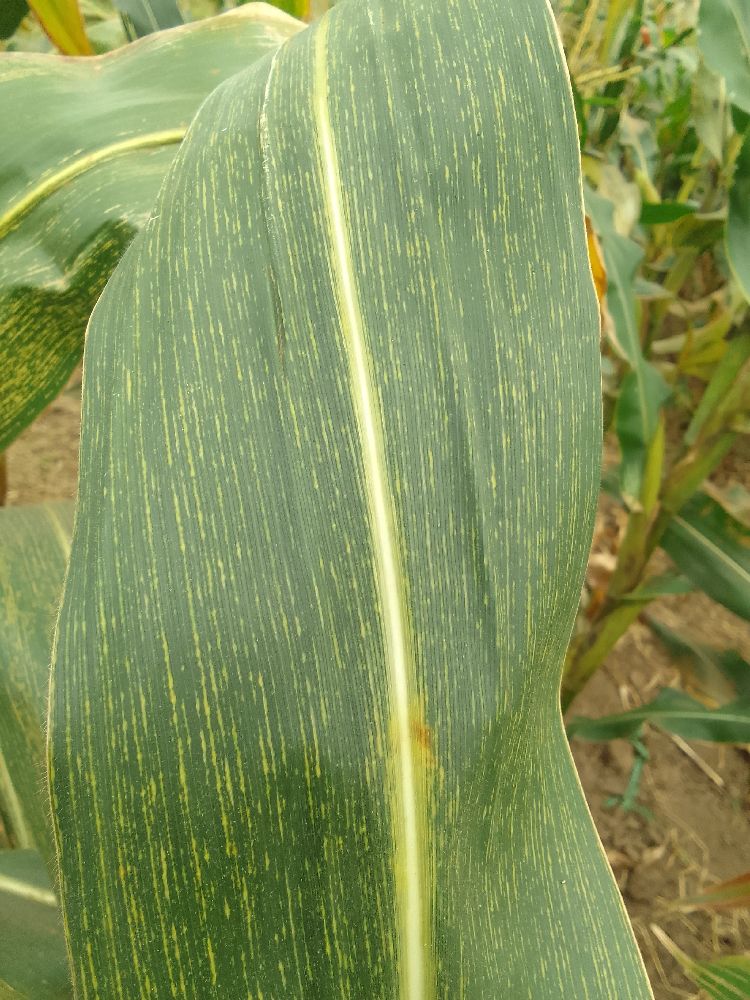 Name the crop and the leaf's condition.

maize, maize streak virus
